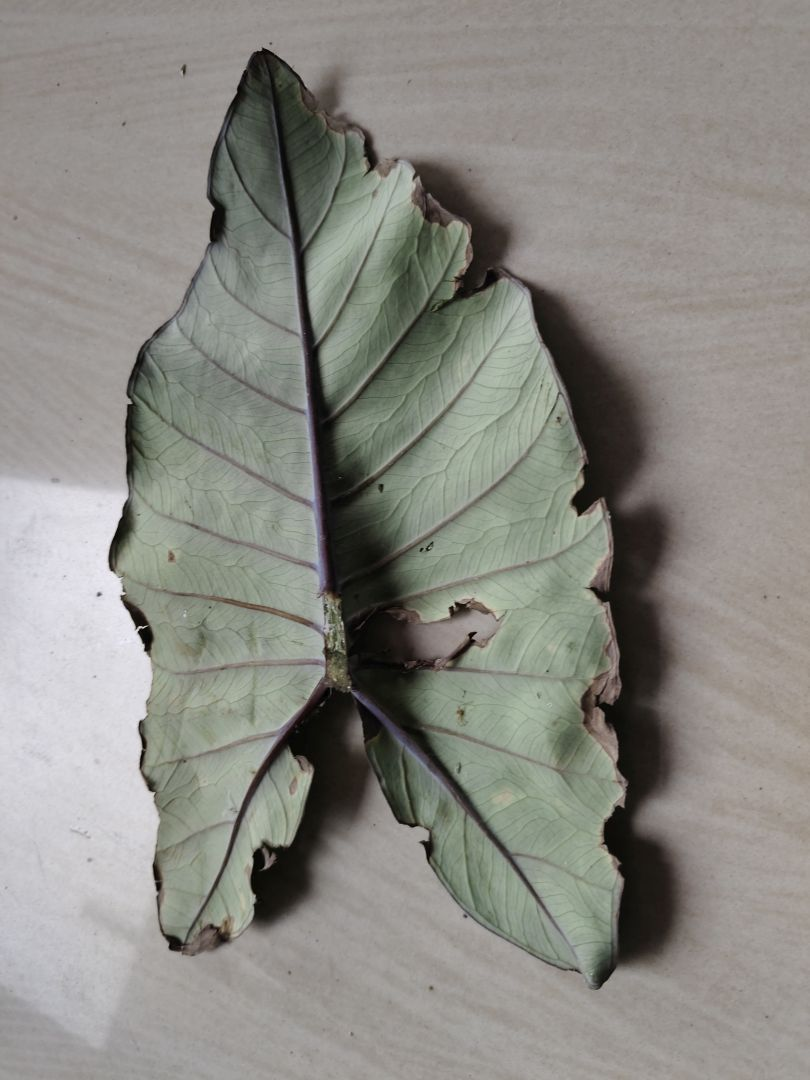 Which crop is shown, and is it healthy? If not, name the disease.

taro, leaf blight
